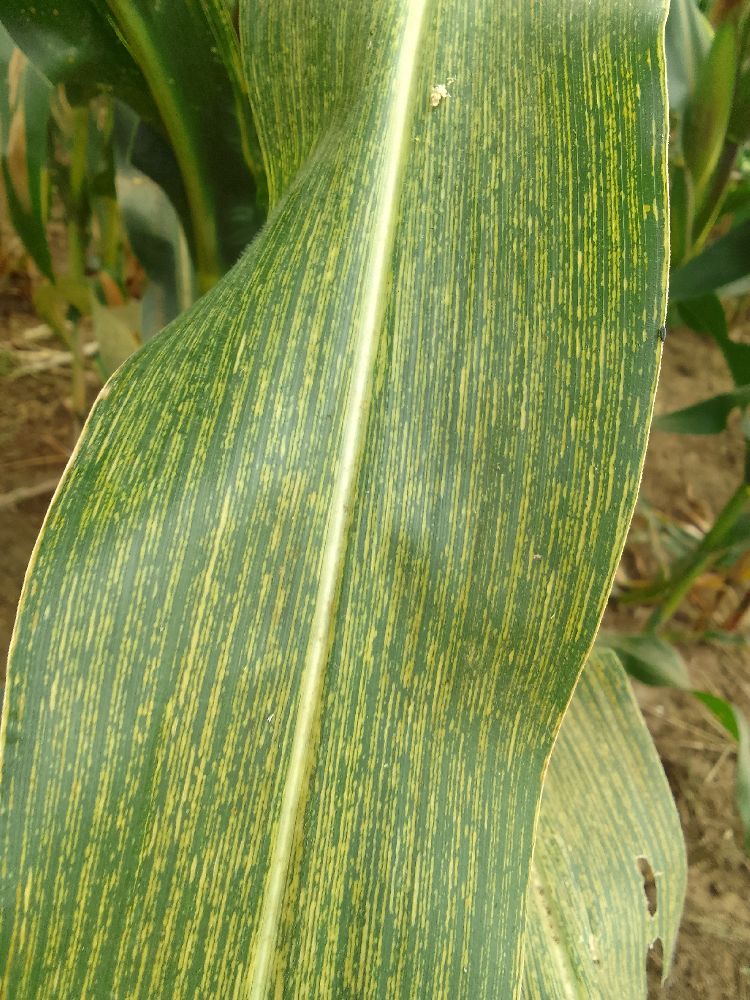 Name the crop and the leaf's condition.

maize, maize streak virus
